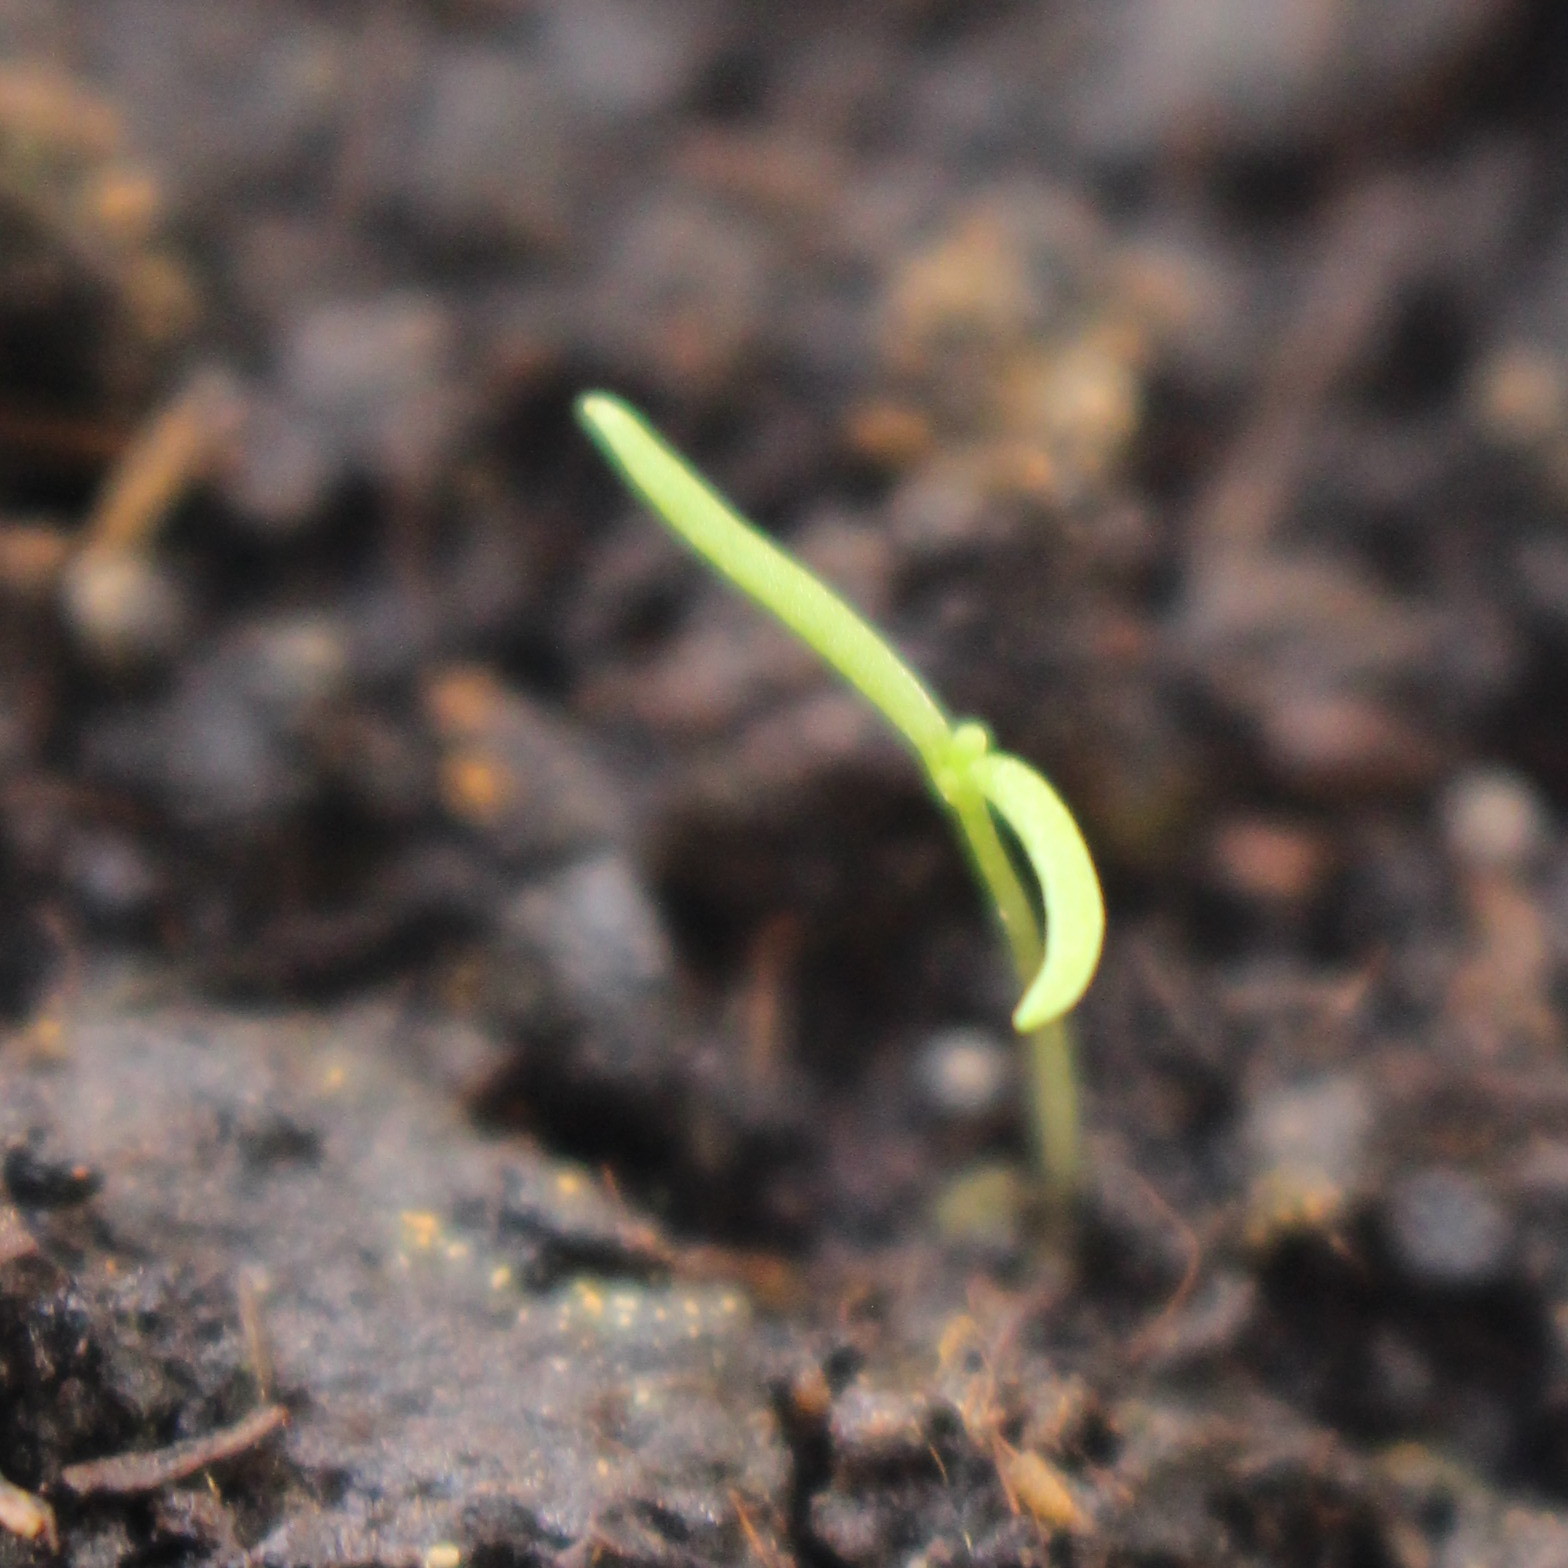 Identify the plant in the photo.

Papaver rhoeas
